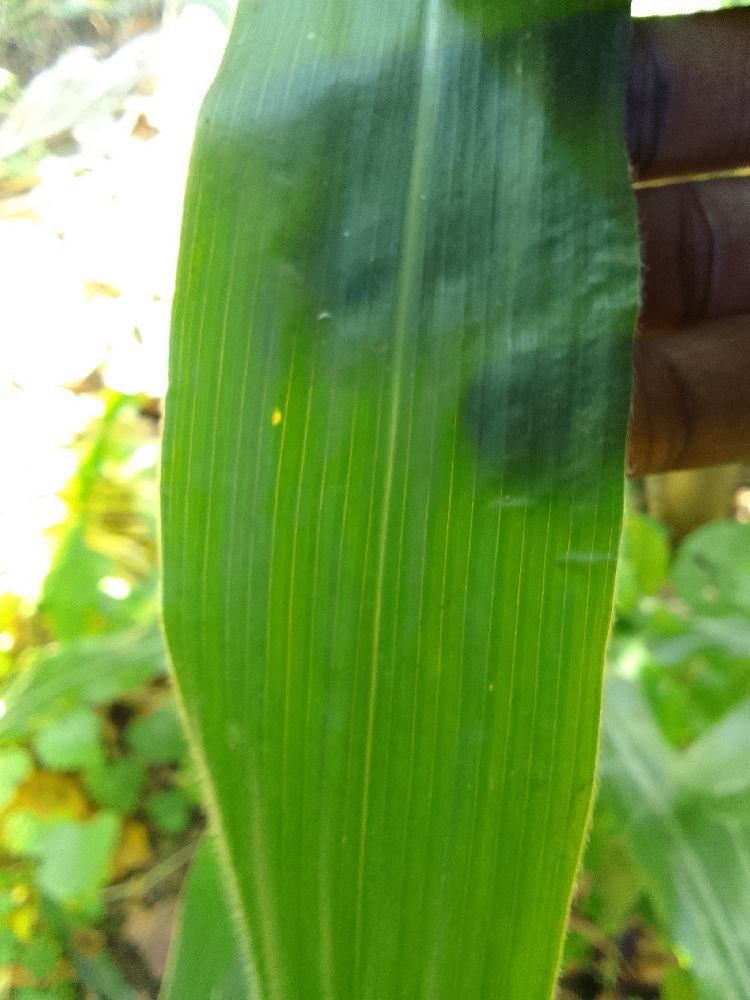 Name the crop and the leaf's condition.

maize, healthy
